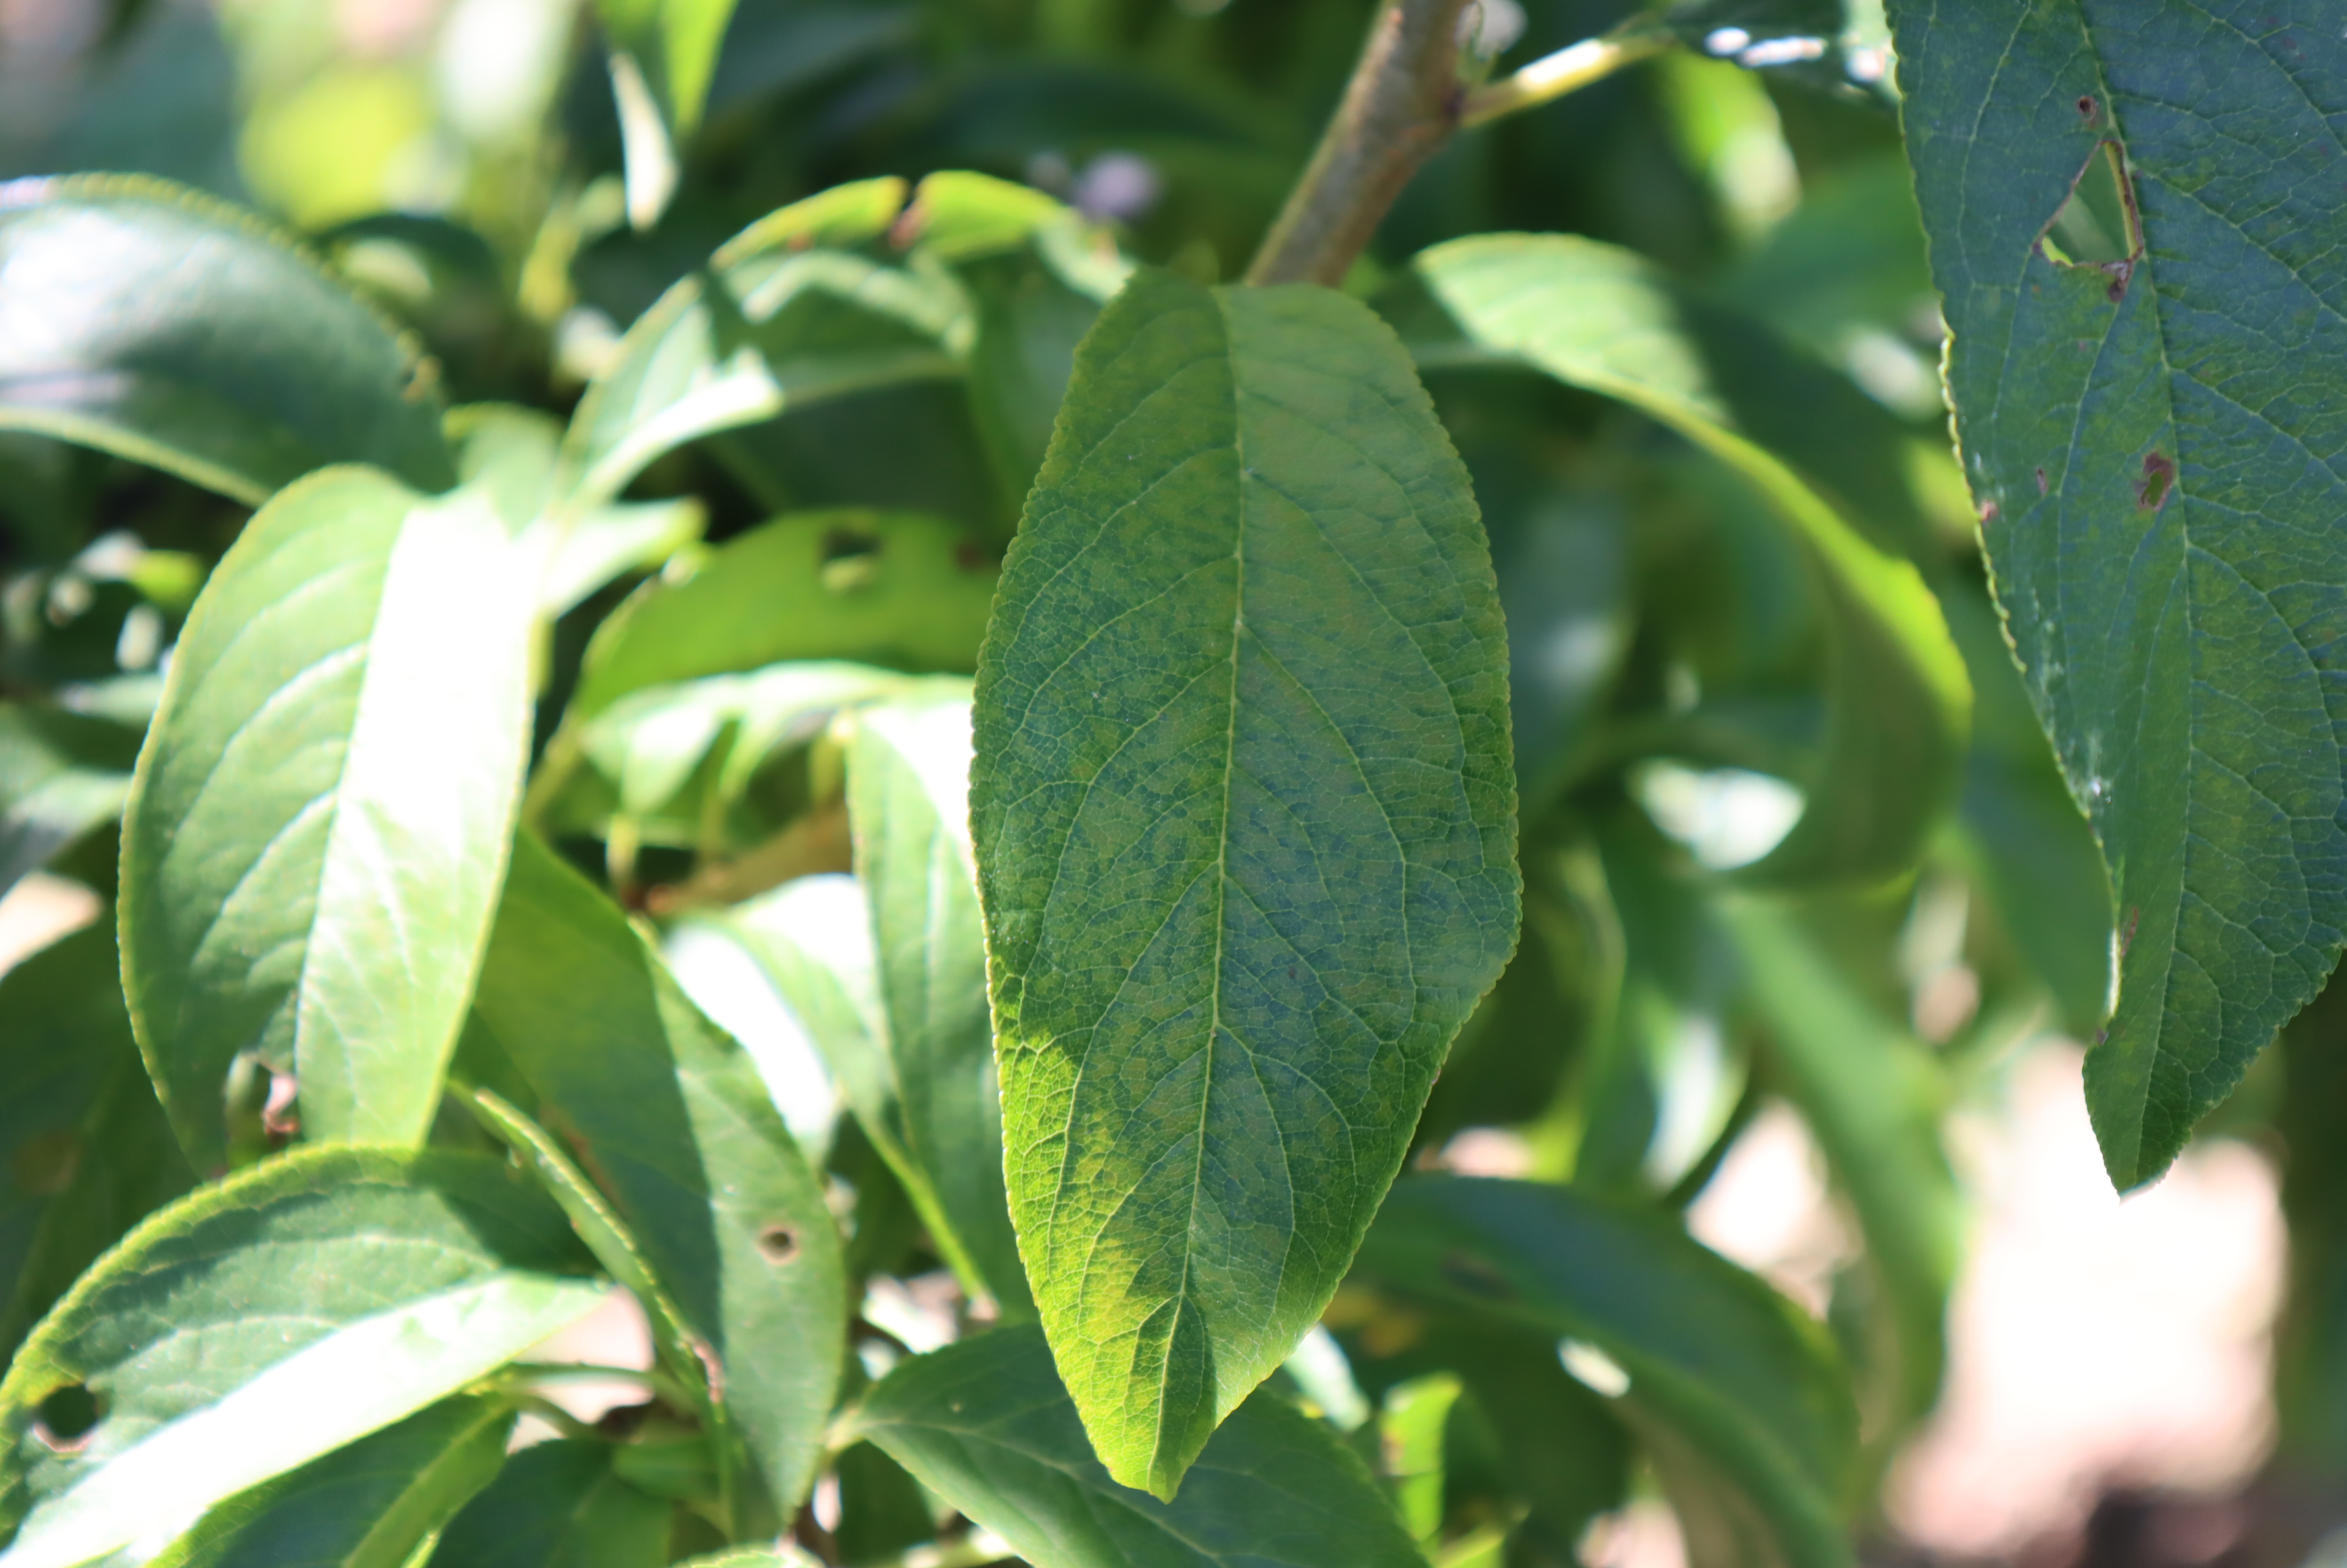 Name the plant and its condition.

plum, shot hole disease
